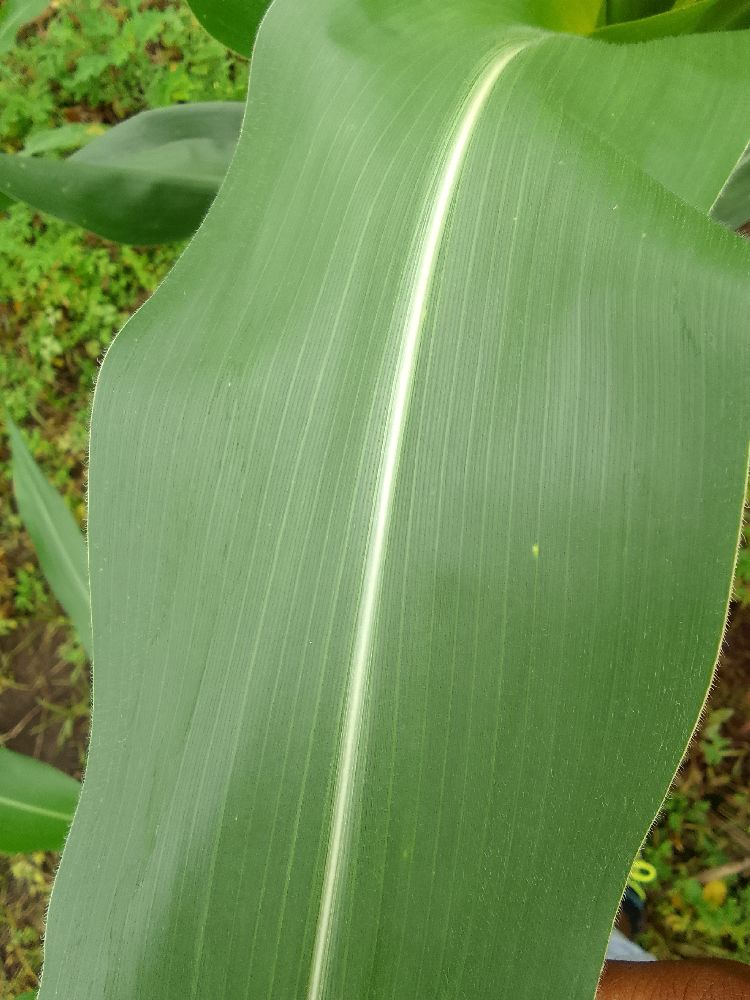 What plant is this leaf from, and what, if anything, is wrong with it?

maize, healthy
